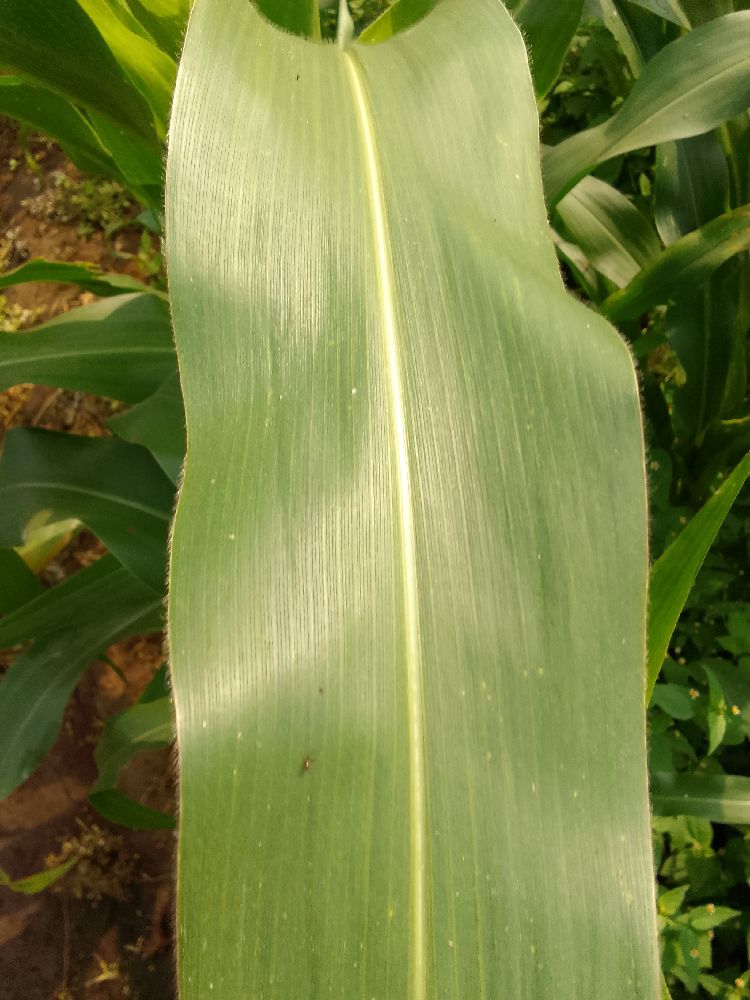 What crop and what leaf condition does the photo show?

maize, healthy
